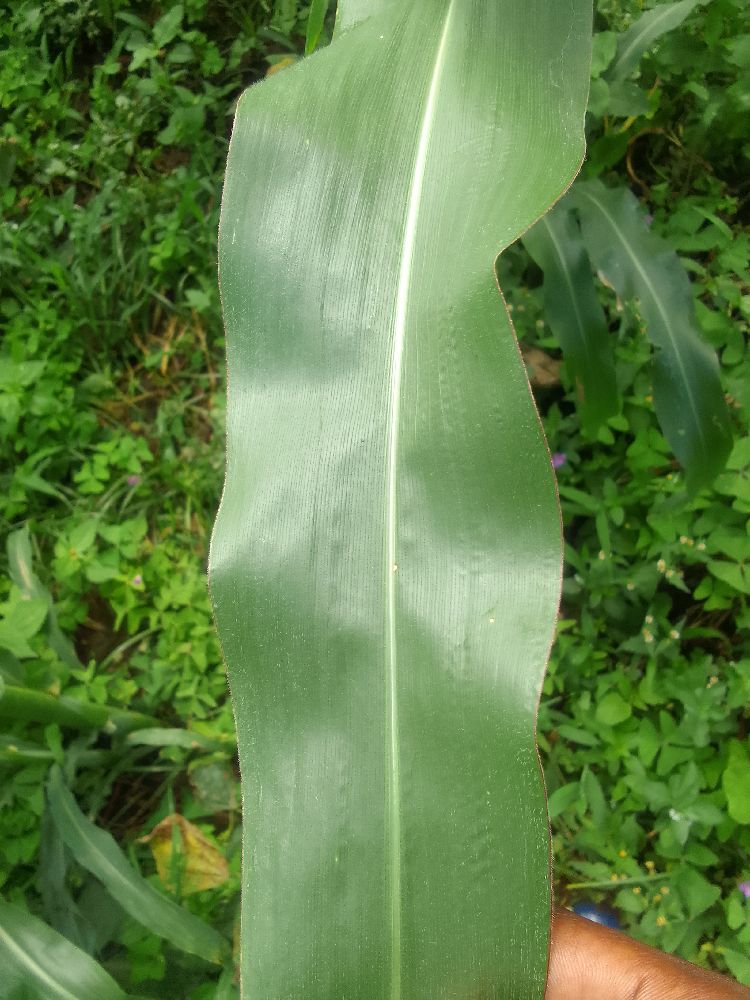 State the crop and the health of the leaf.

maize, healthy
